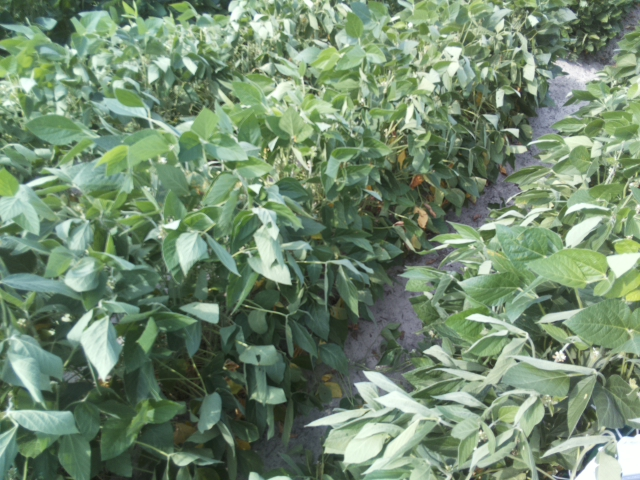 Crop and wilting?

soybean, leaflets folding inward at secondary pulvinus with no turgor loss in leaflets or petioles
